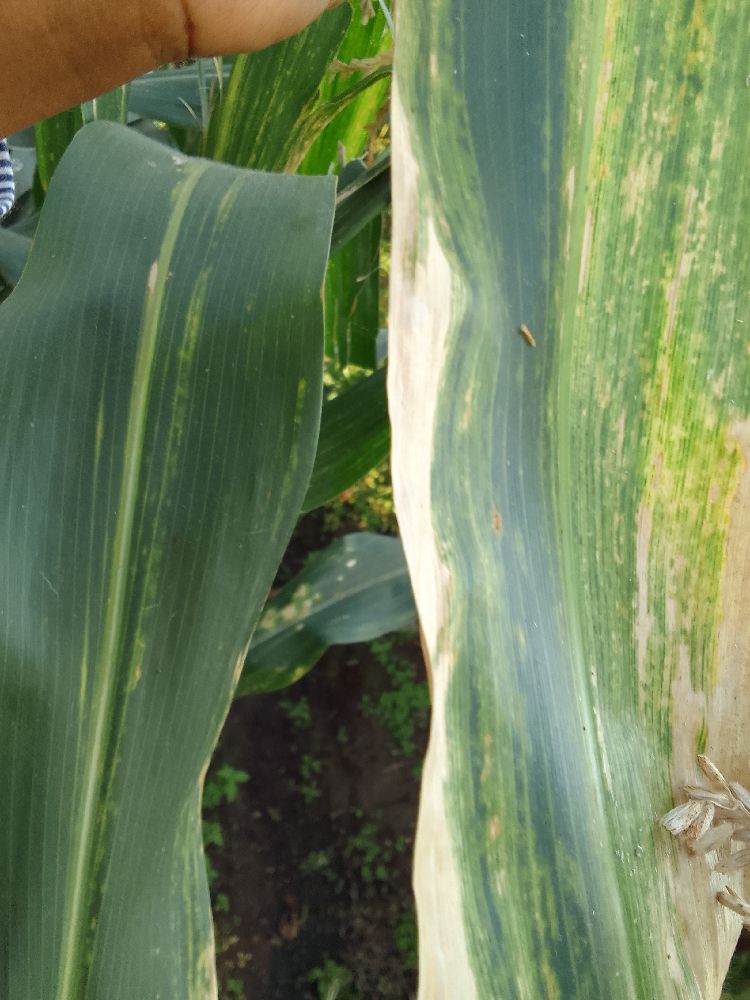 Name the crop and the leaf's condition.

maize, maize lethal necrosis
